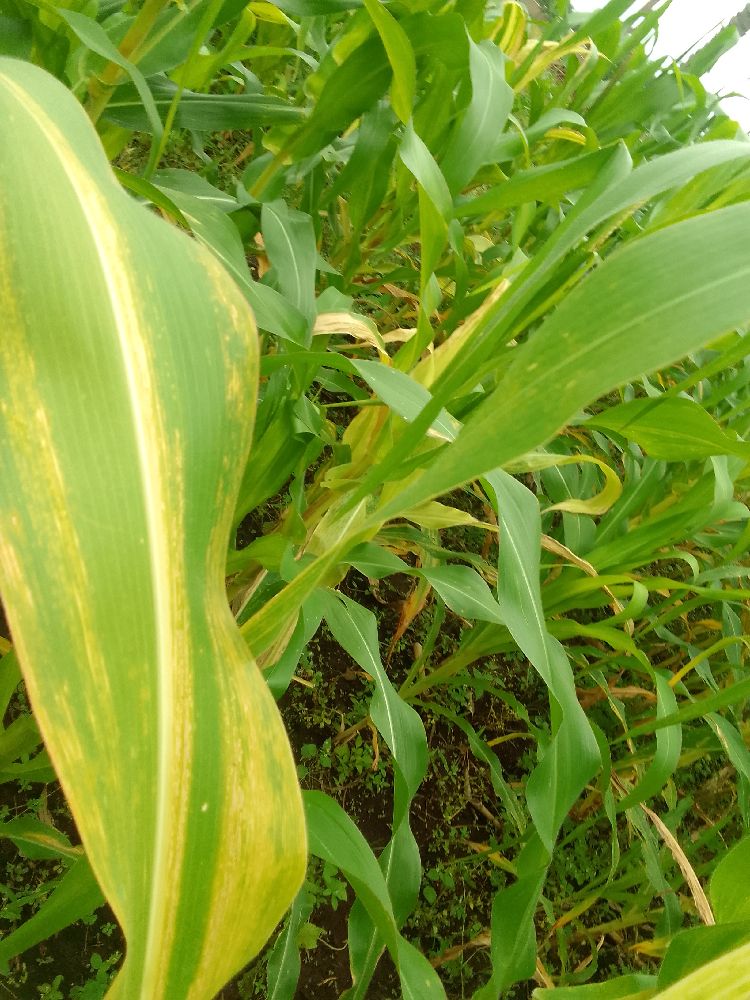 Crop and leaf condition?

maize, maize lethal necrosis
